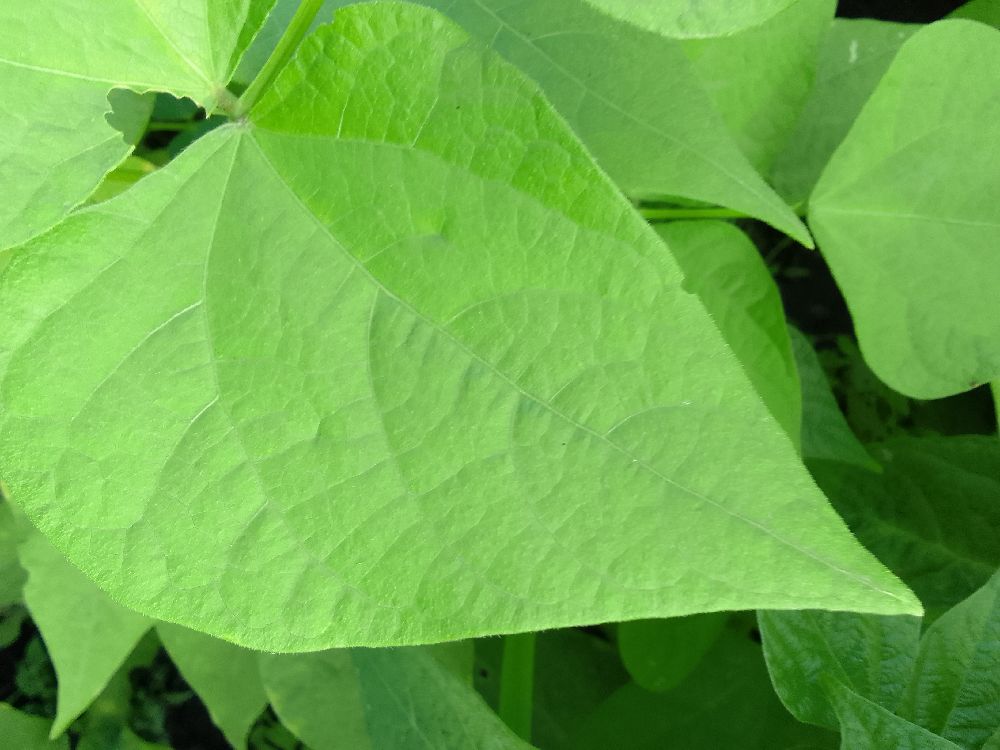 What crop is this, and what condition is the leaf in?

common bean, healthy
